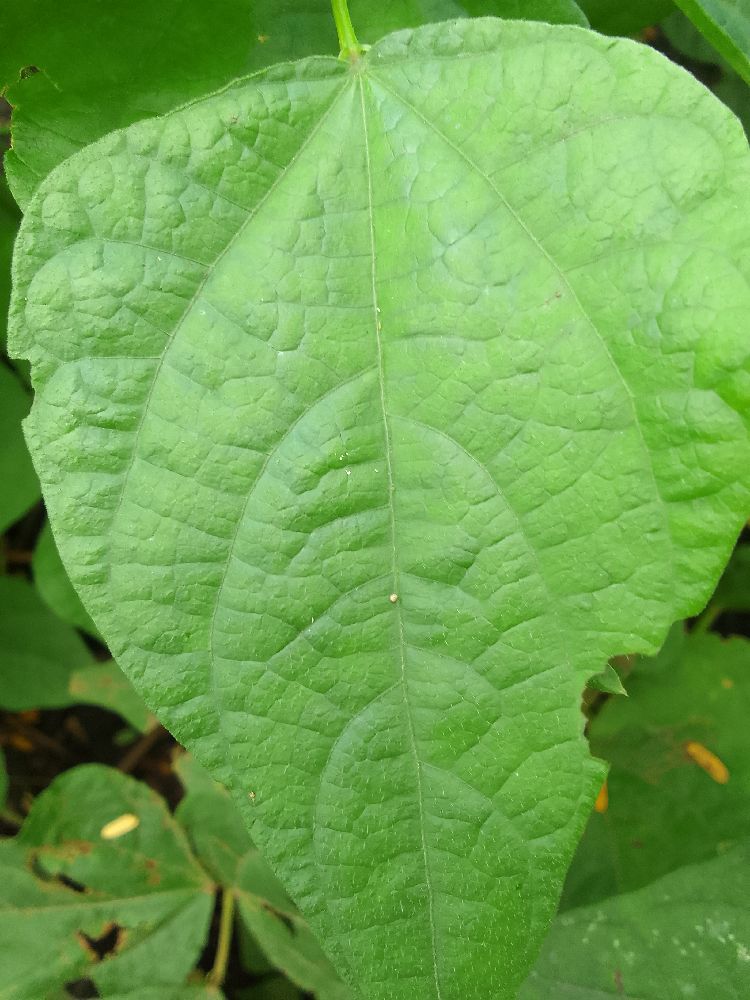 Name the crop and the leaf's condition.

common bean, healthy
